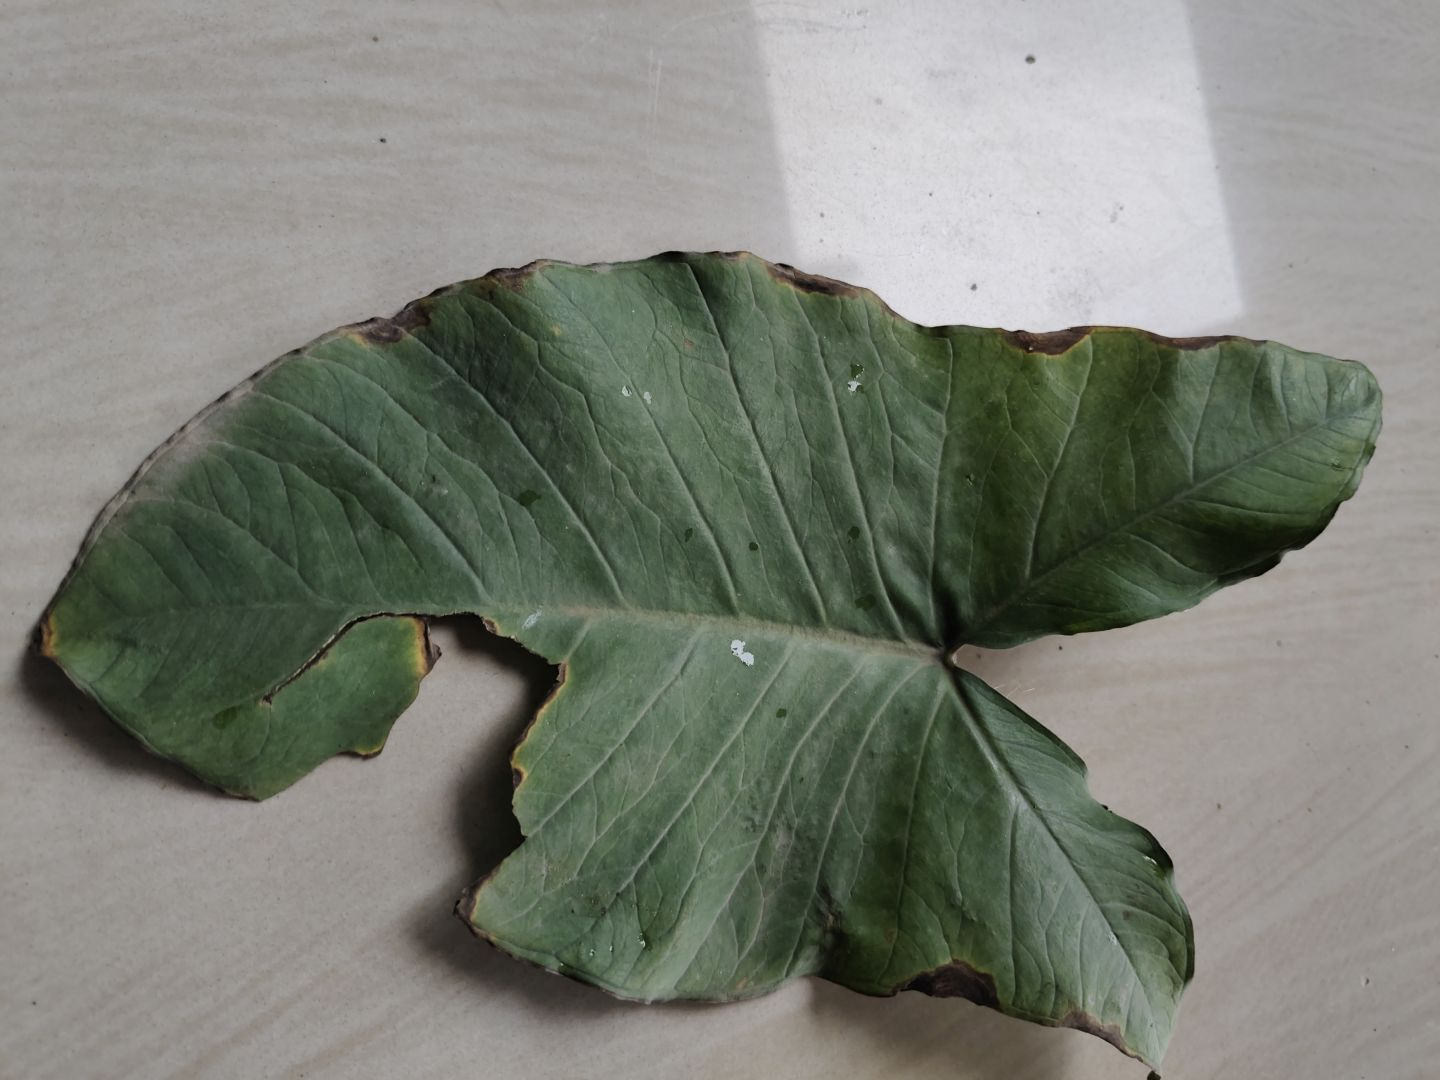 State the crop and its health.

taro, leaf blight
